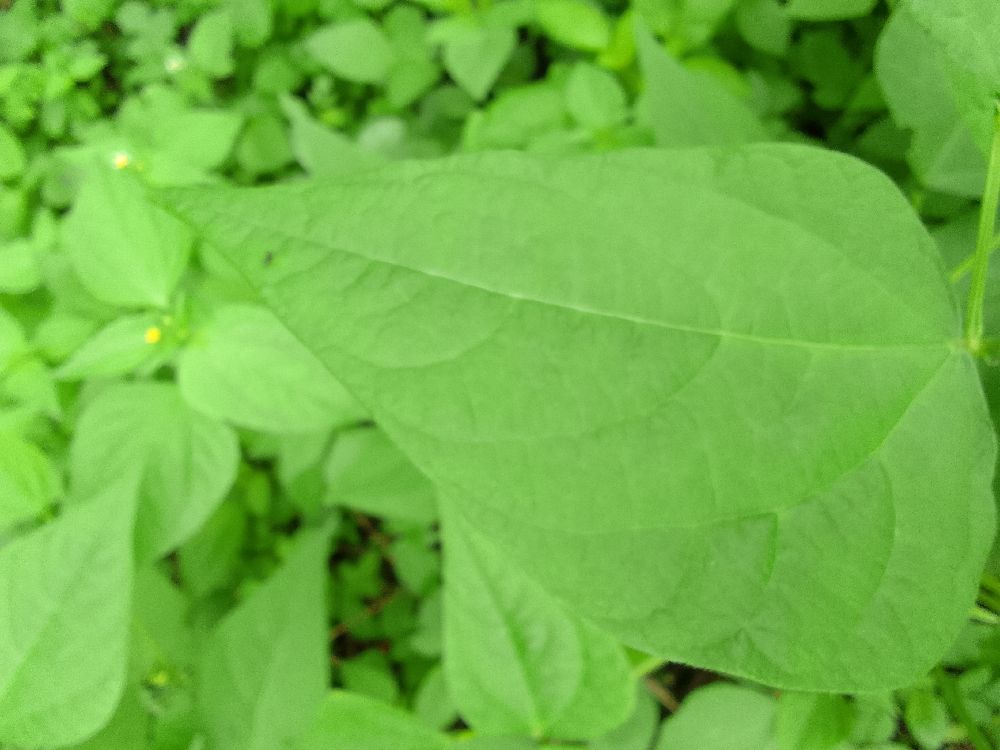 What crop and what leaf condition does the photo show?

common bean, healthy
